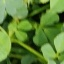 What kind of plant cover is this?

unstructured weed
